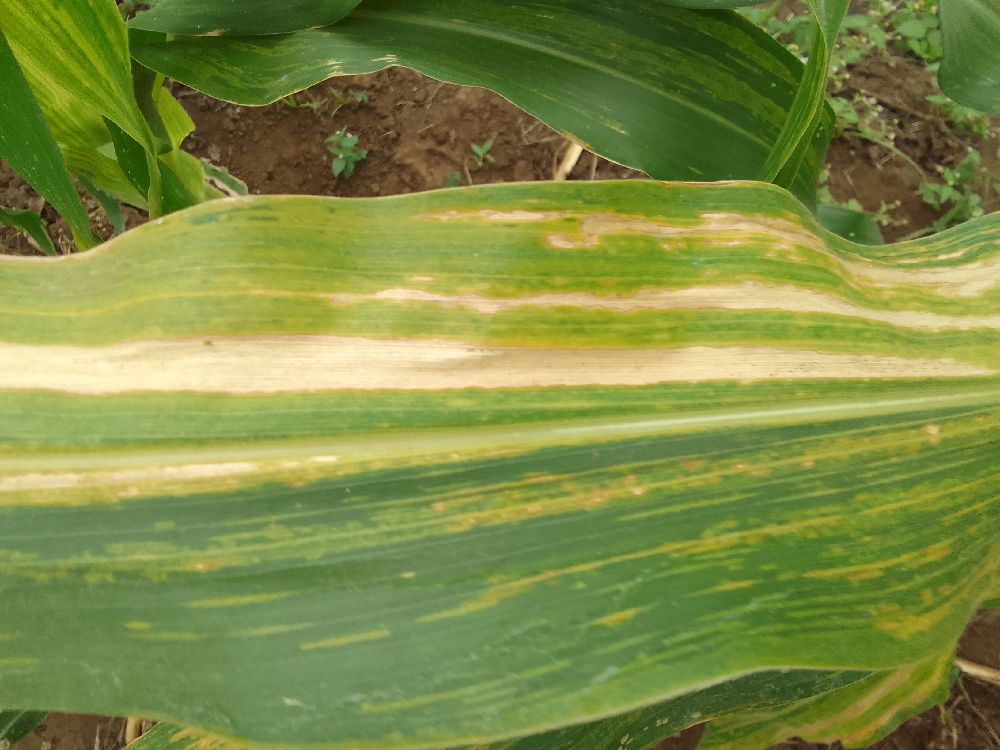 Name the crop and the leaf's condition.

maize, maize lethal necrosis
